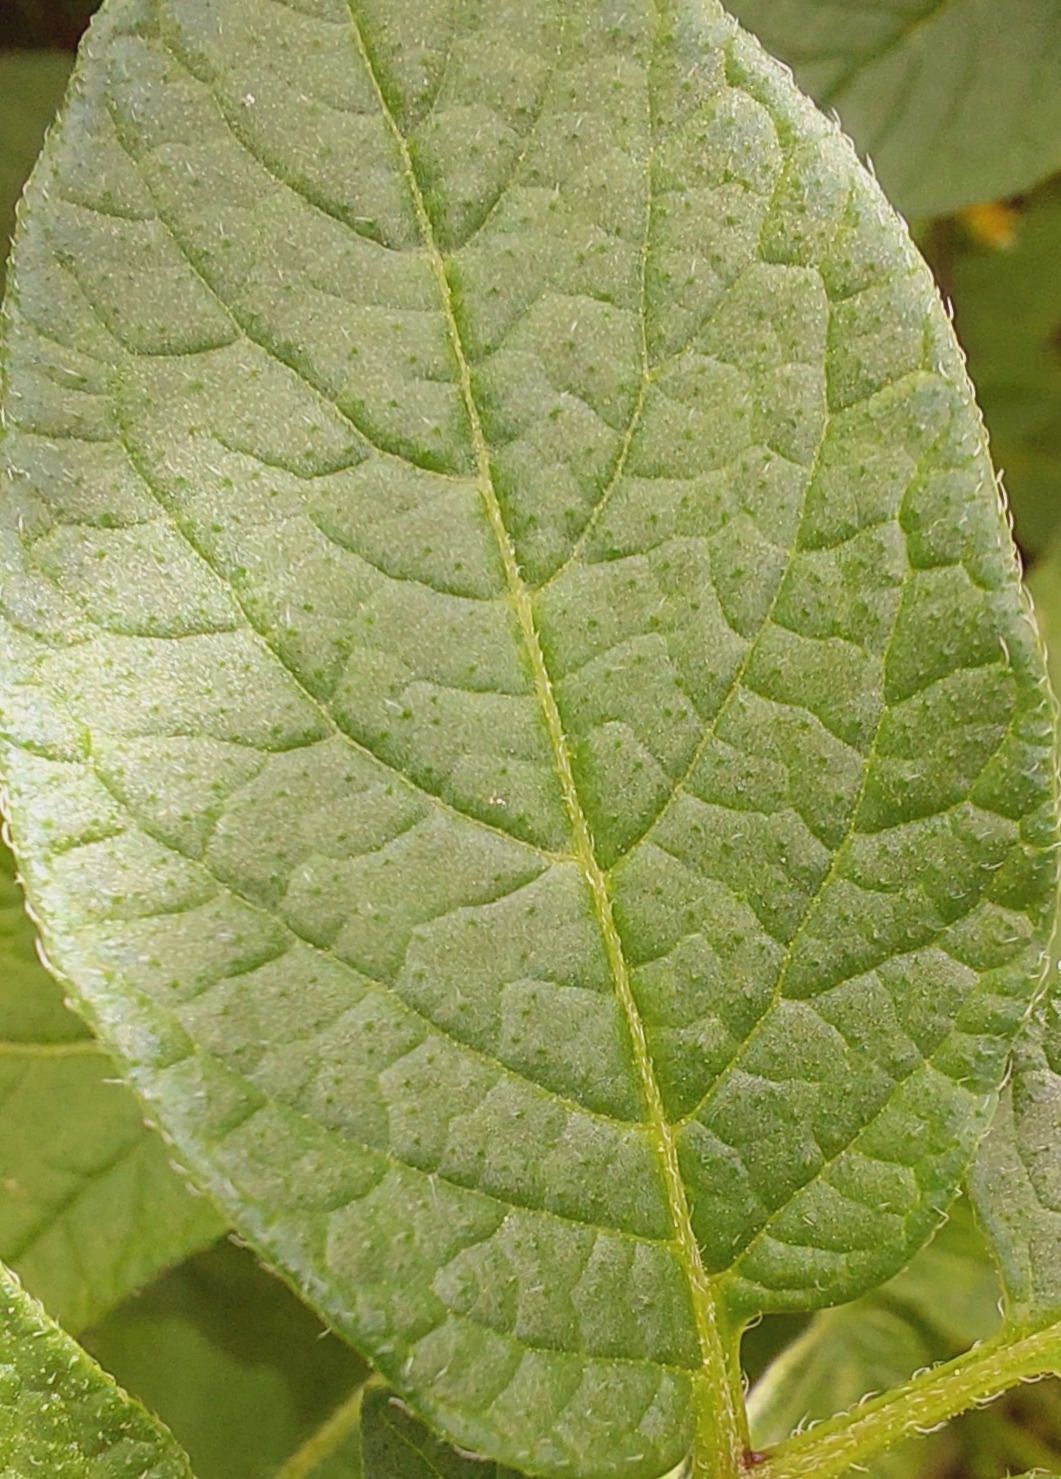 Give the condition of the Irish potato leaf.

healthy
